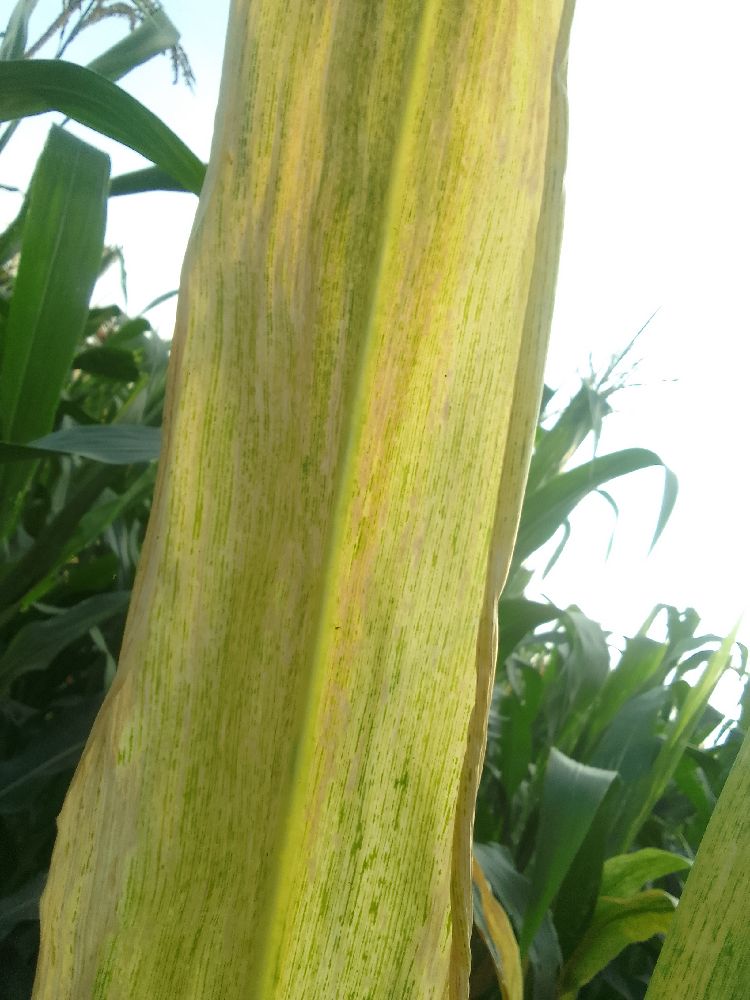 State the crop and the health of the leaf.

maize, maize lethal necrosis
